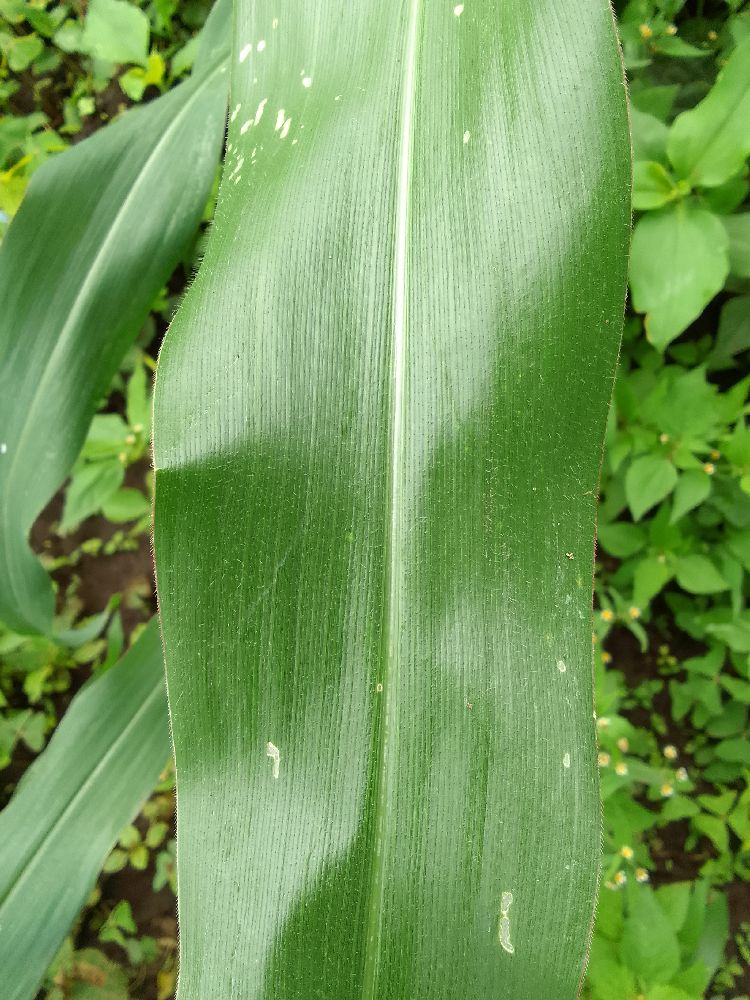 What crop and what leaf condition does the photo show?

common bean, healthy
